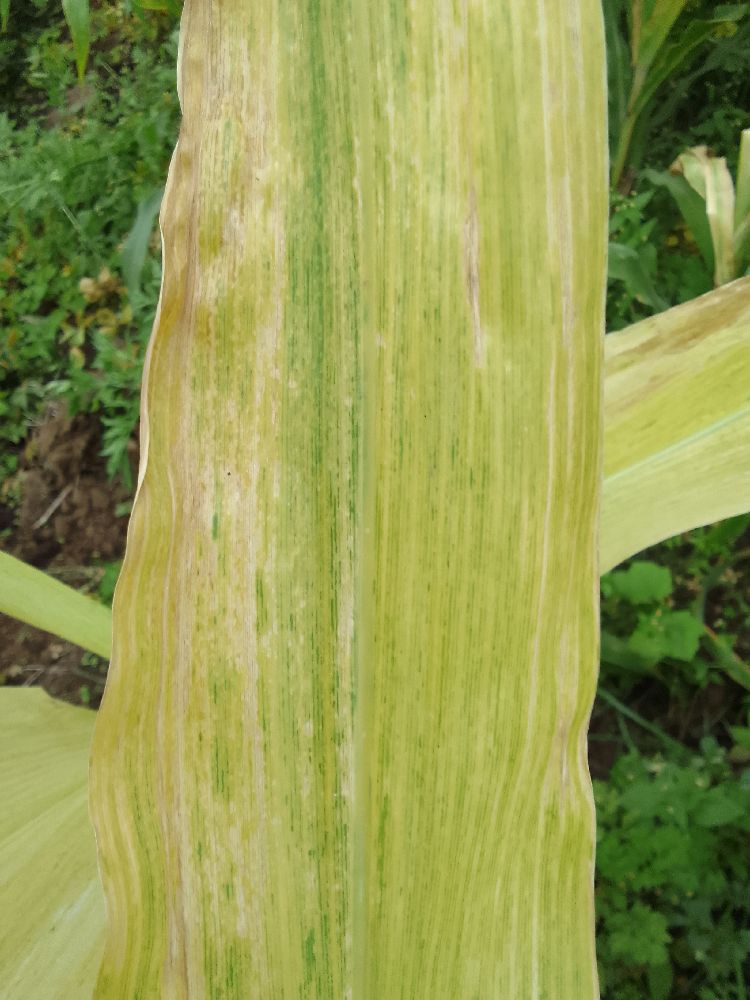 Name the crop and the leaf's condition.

maize, maize lethal necrosis
